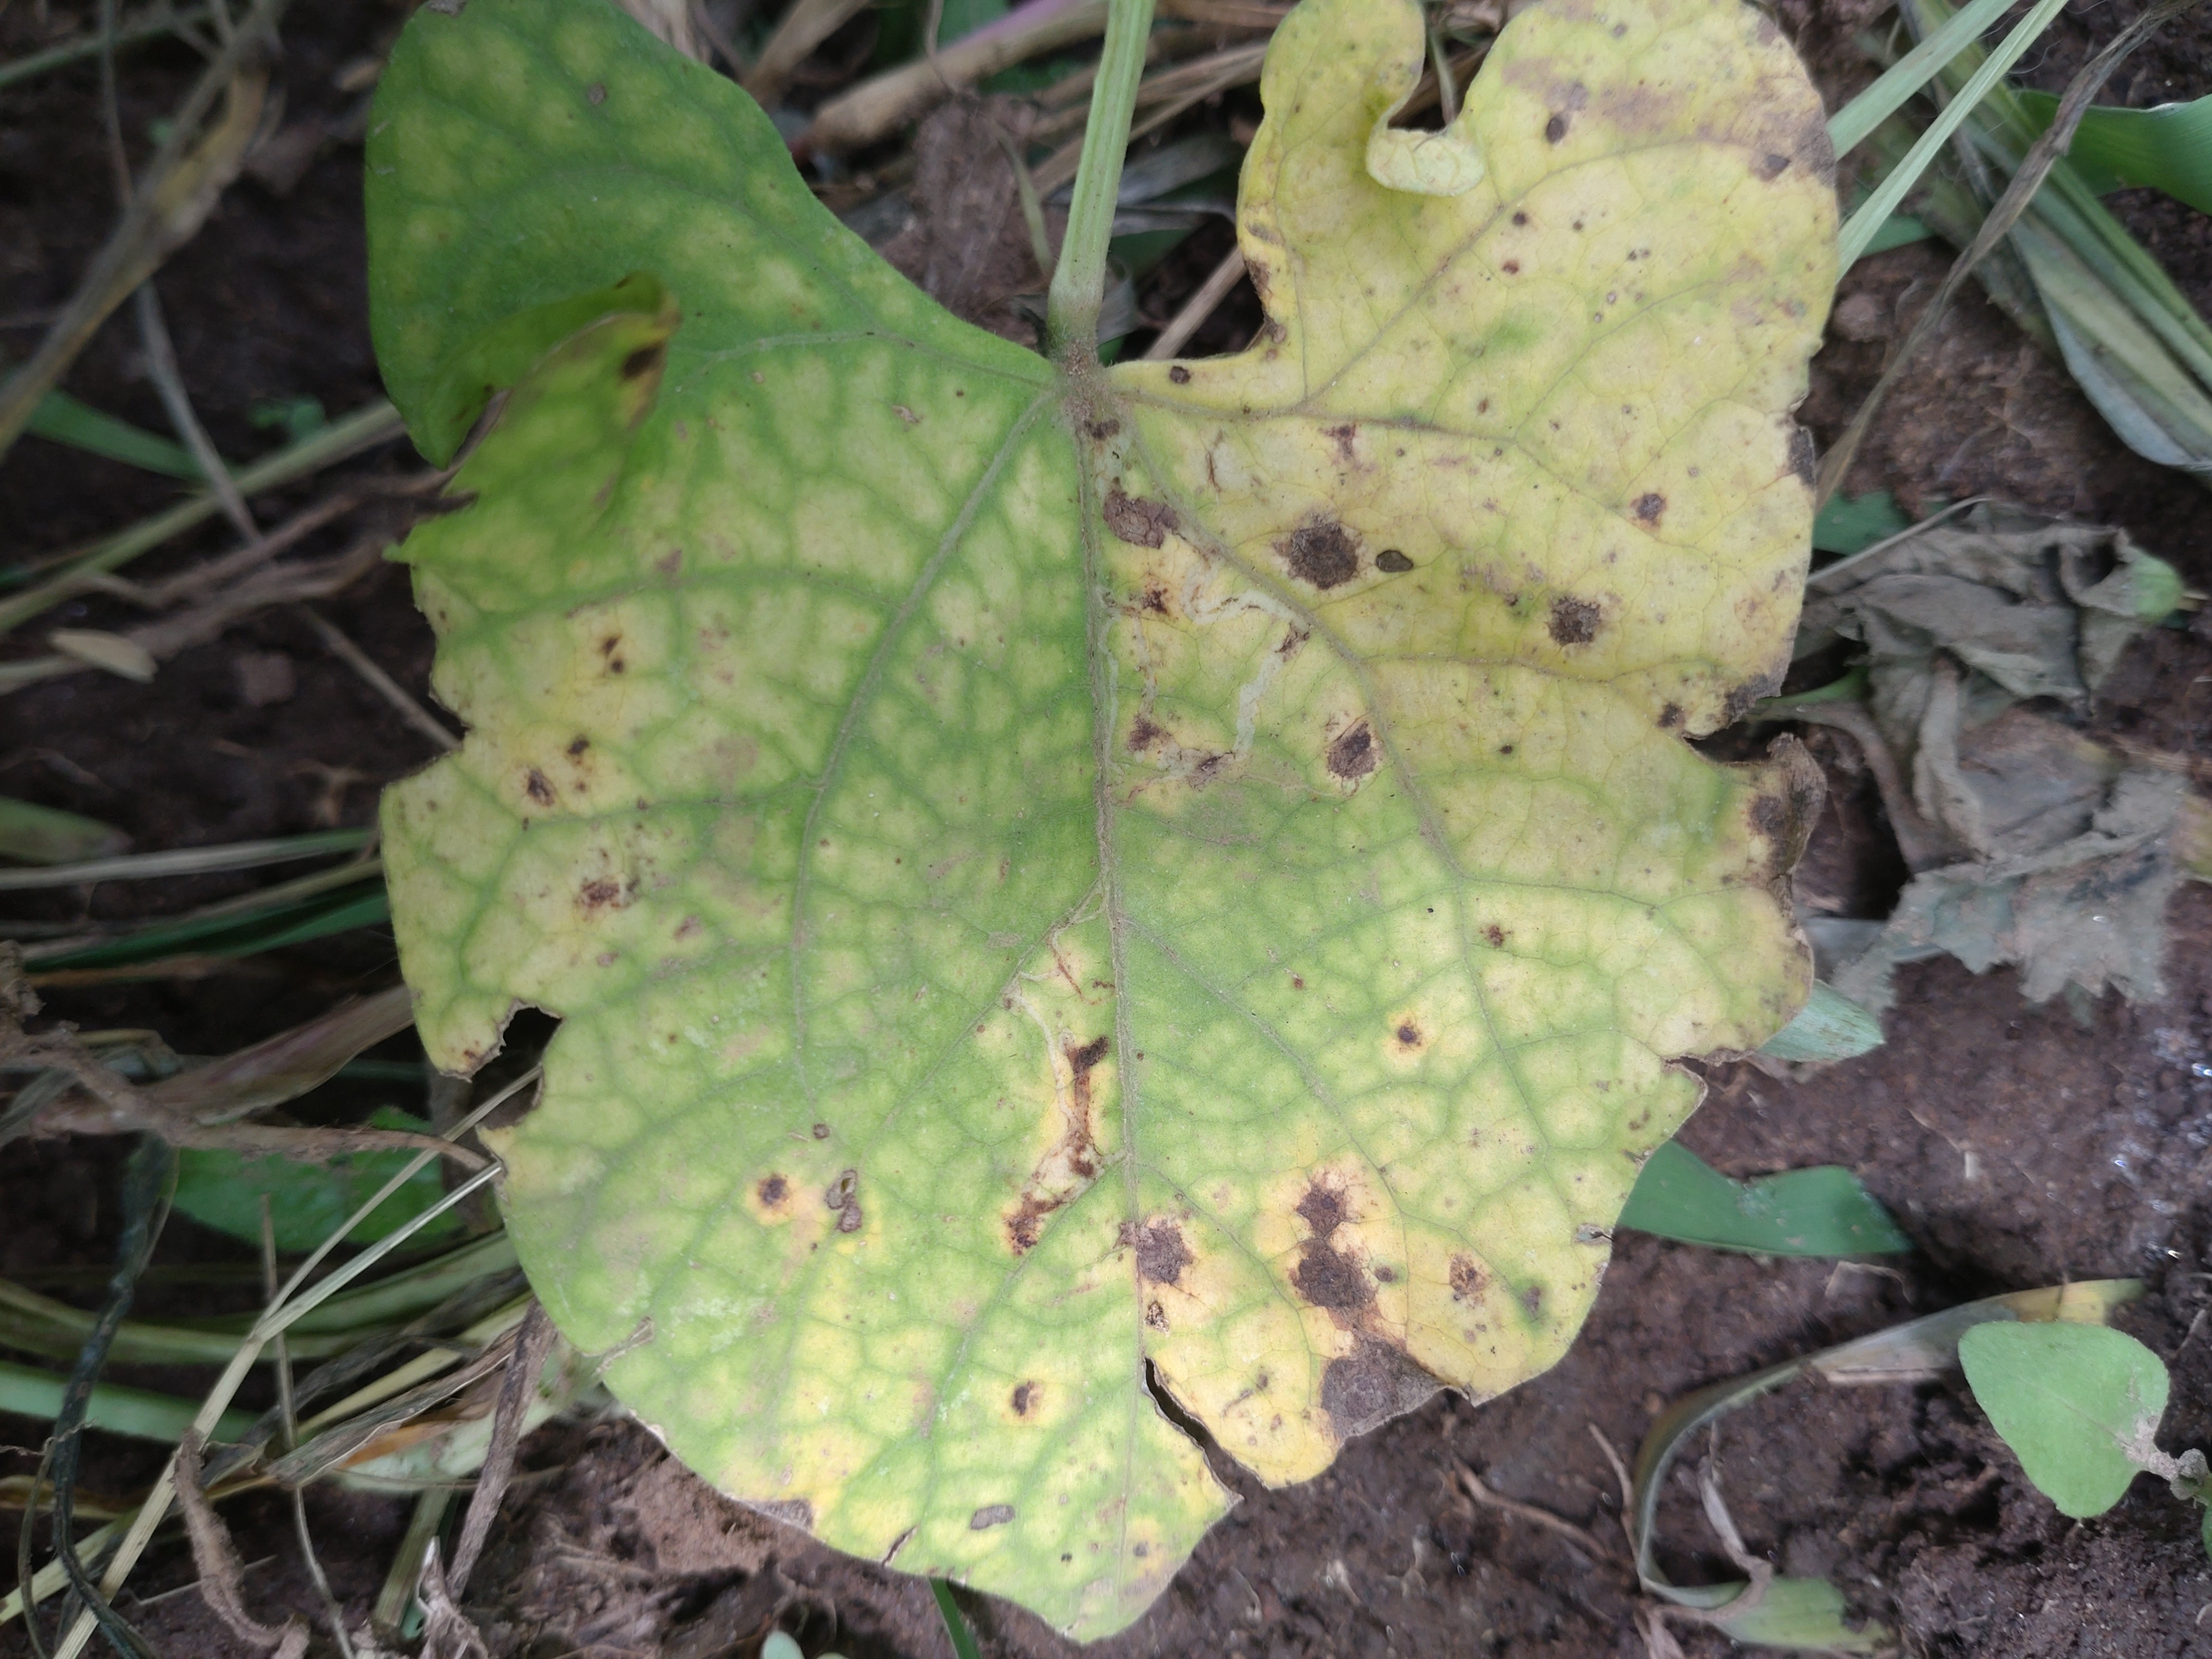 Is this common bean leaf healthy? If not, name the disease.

rust
